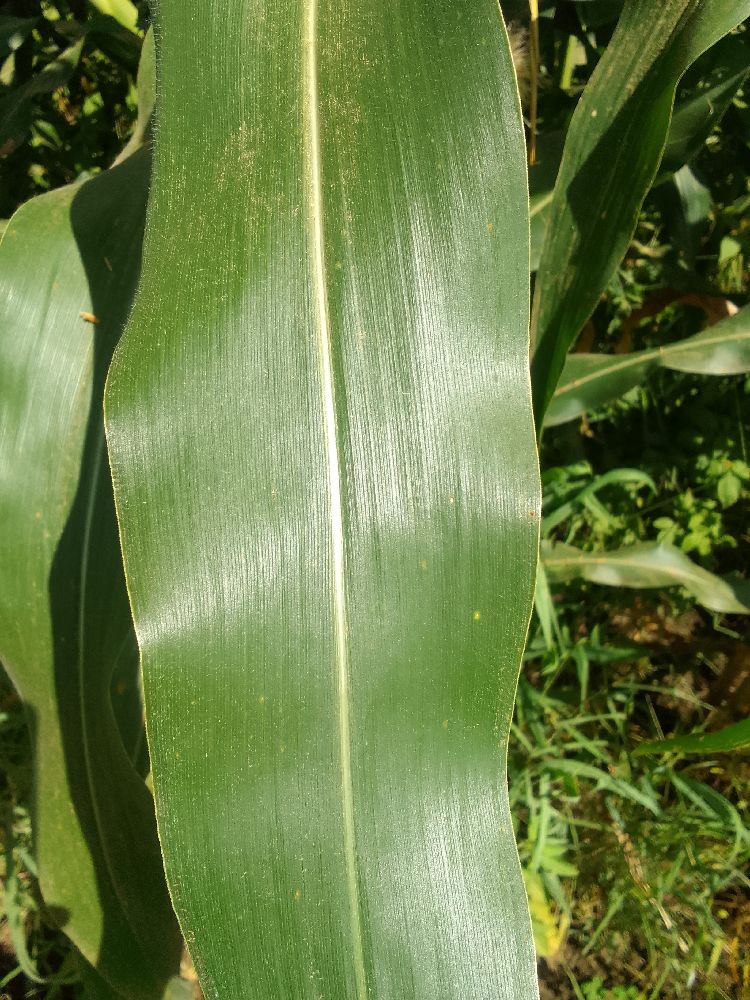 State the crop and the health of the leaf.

maize, healthy
